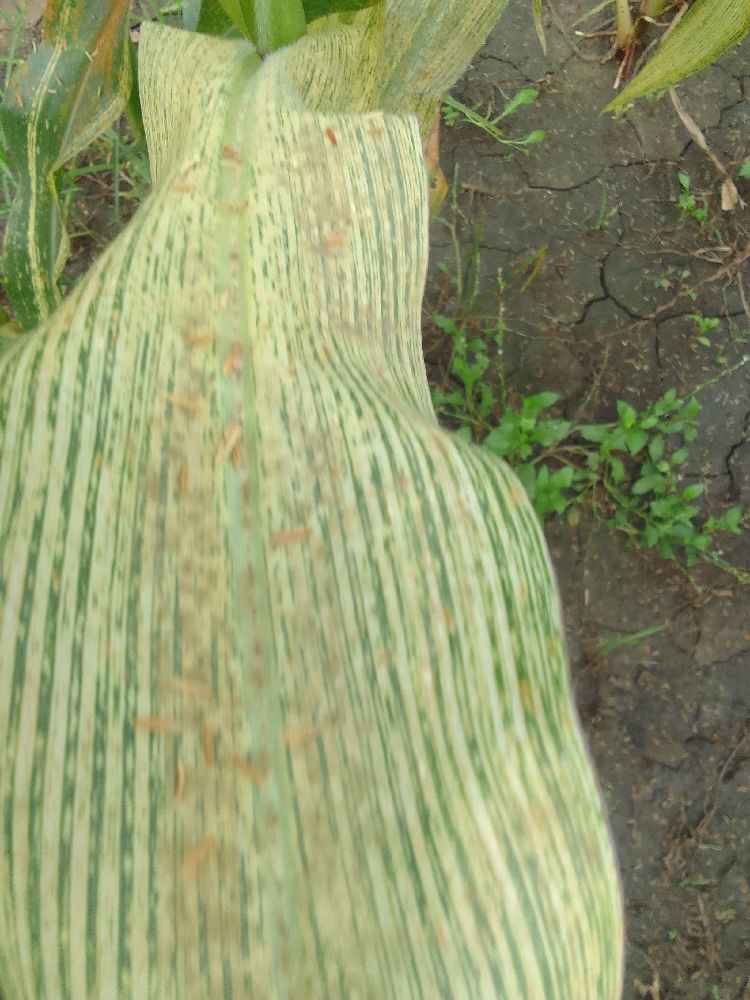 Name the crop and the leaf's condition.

maize, maize streak virus
